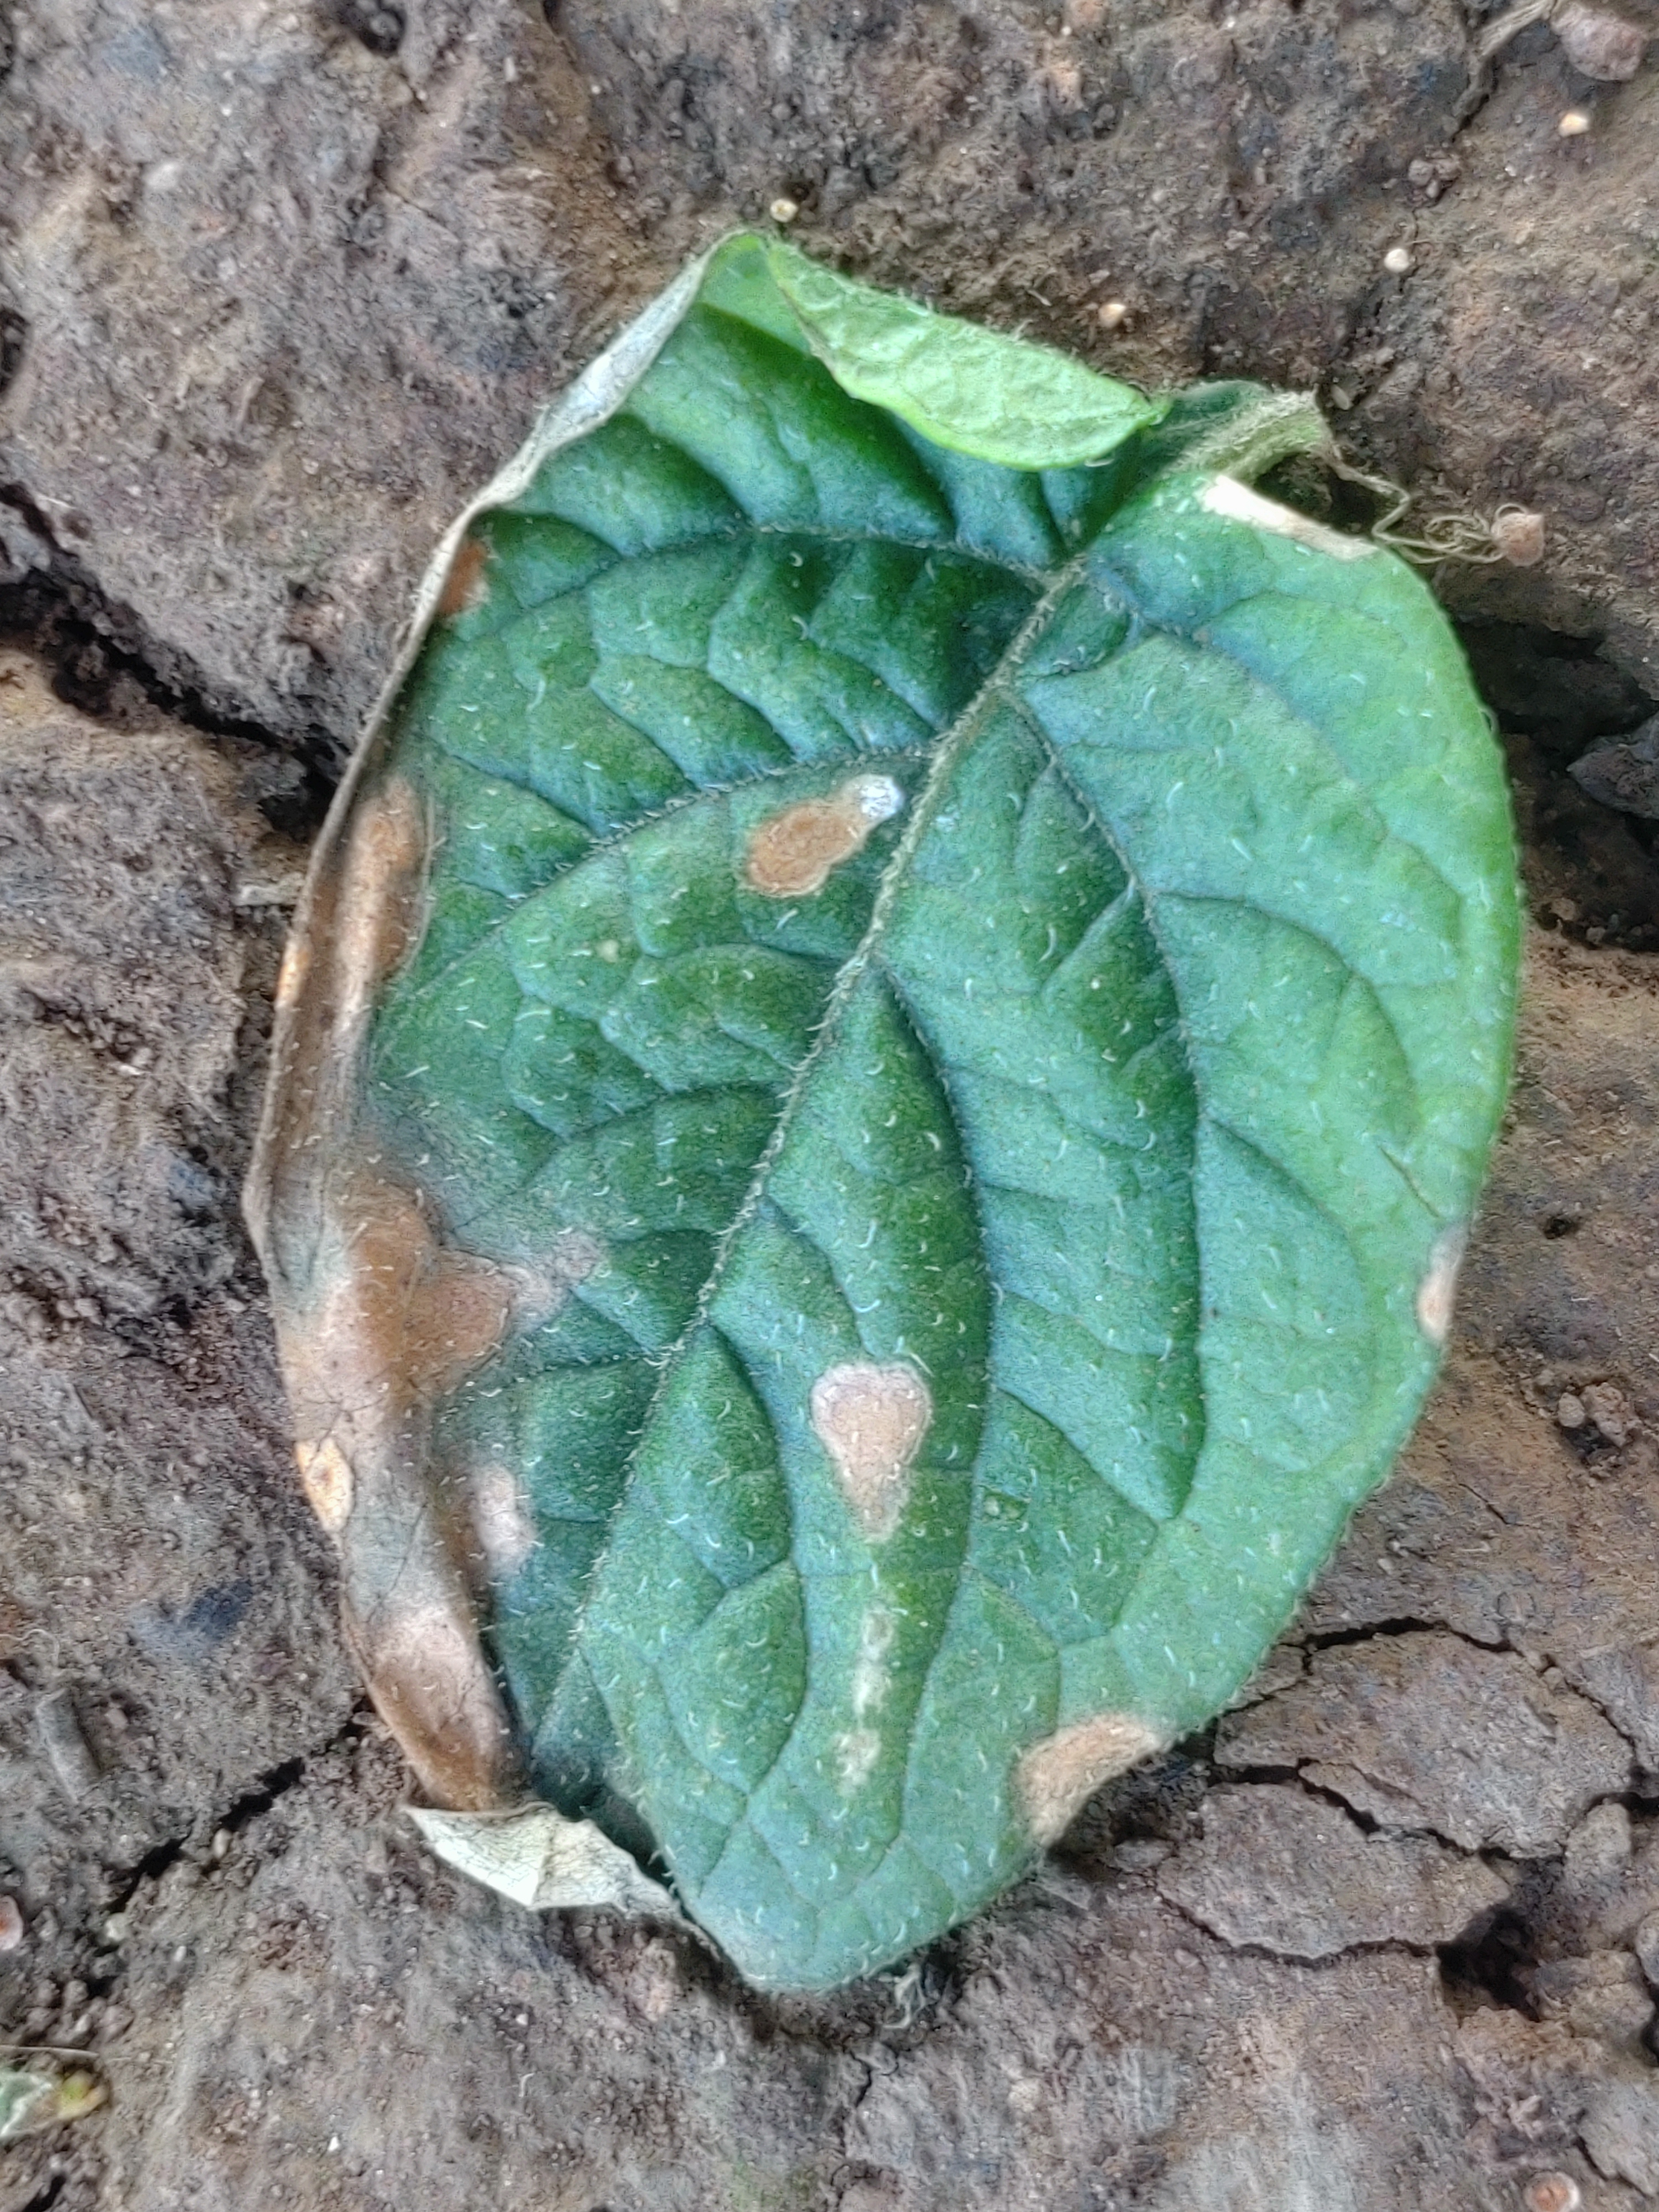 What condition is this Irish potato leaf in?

early blight
